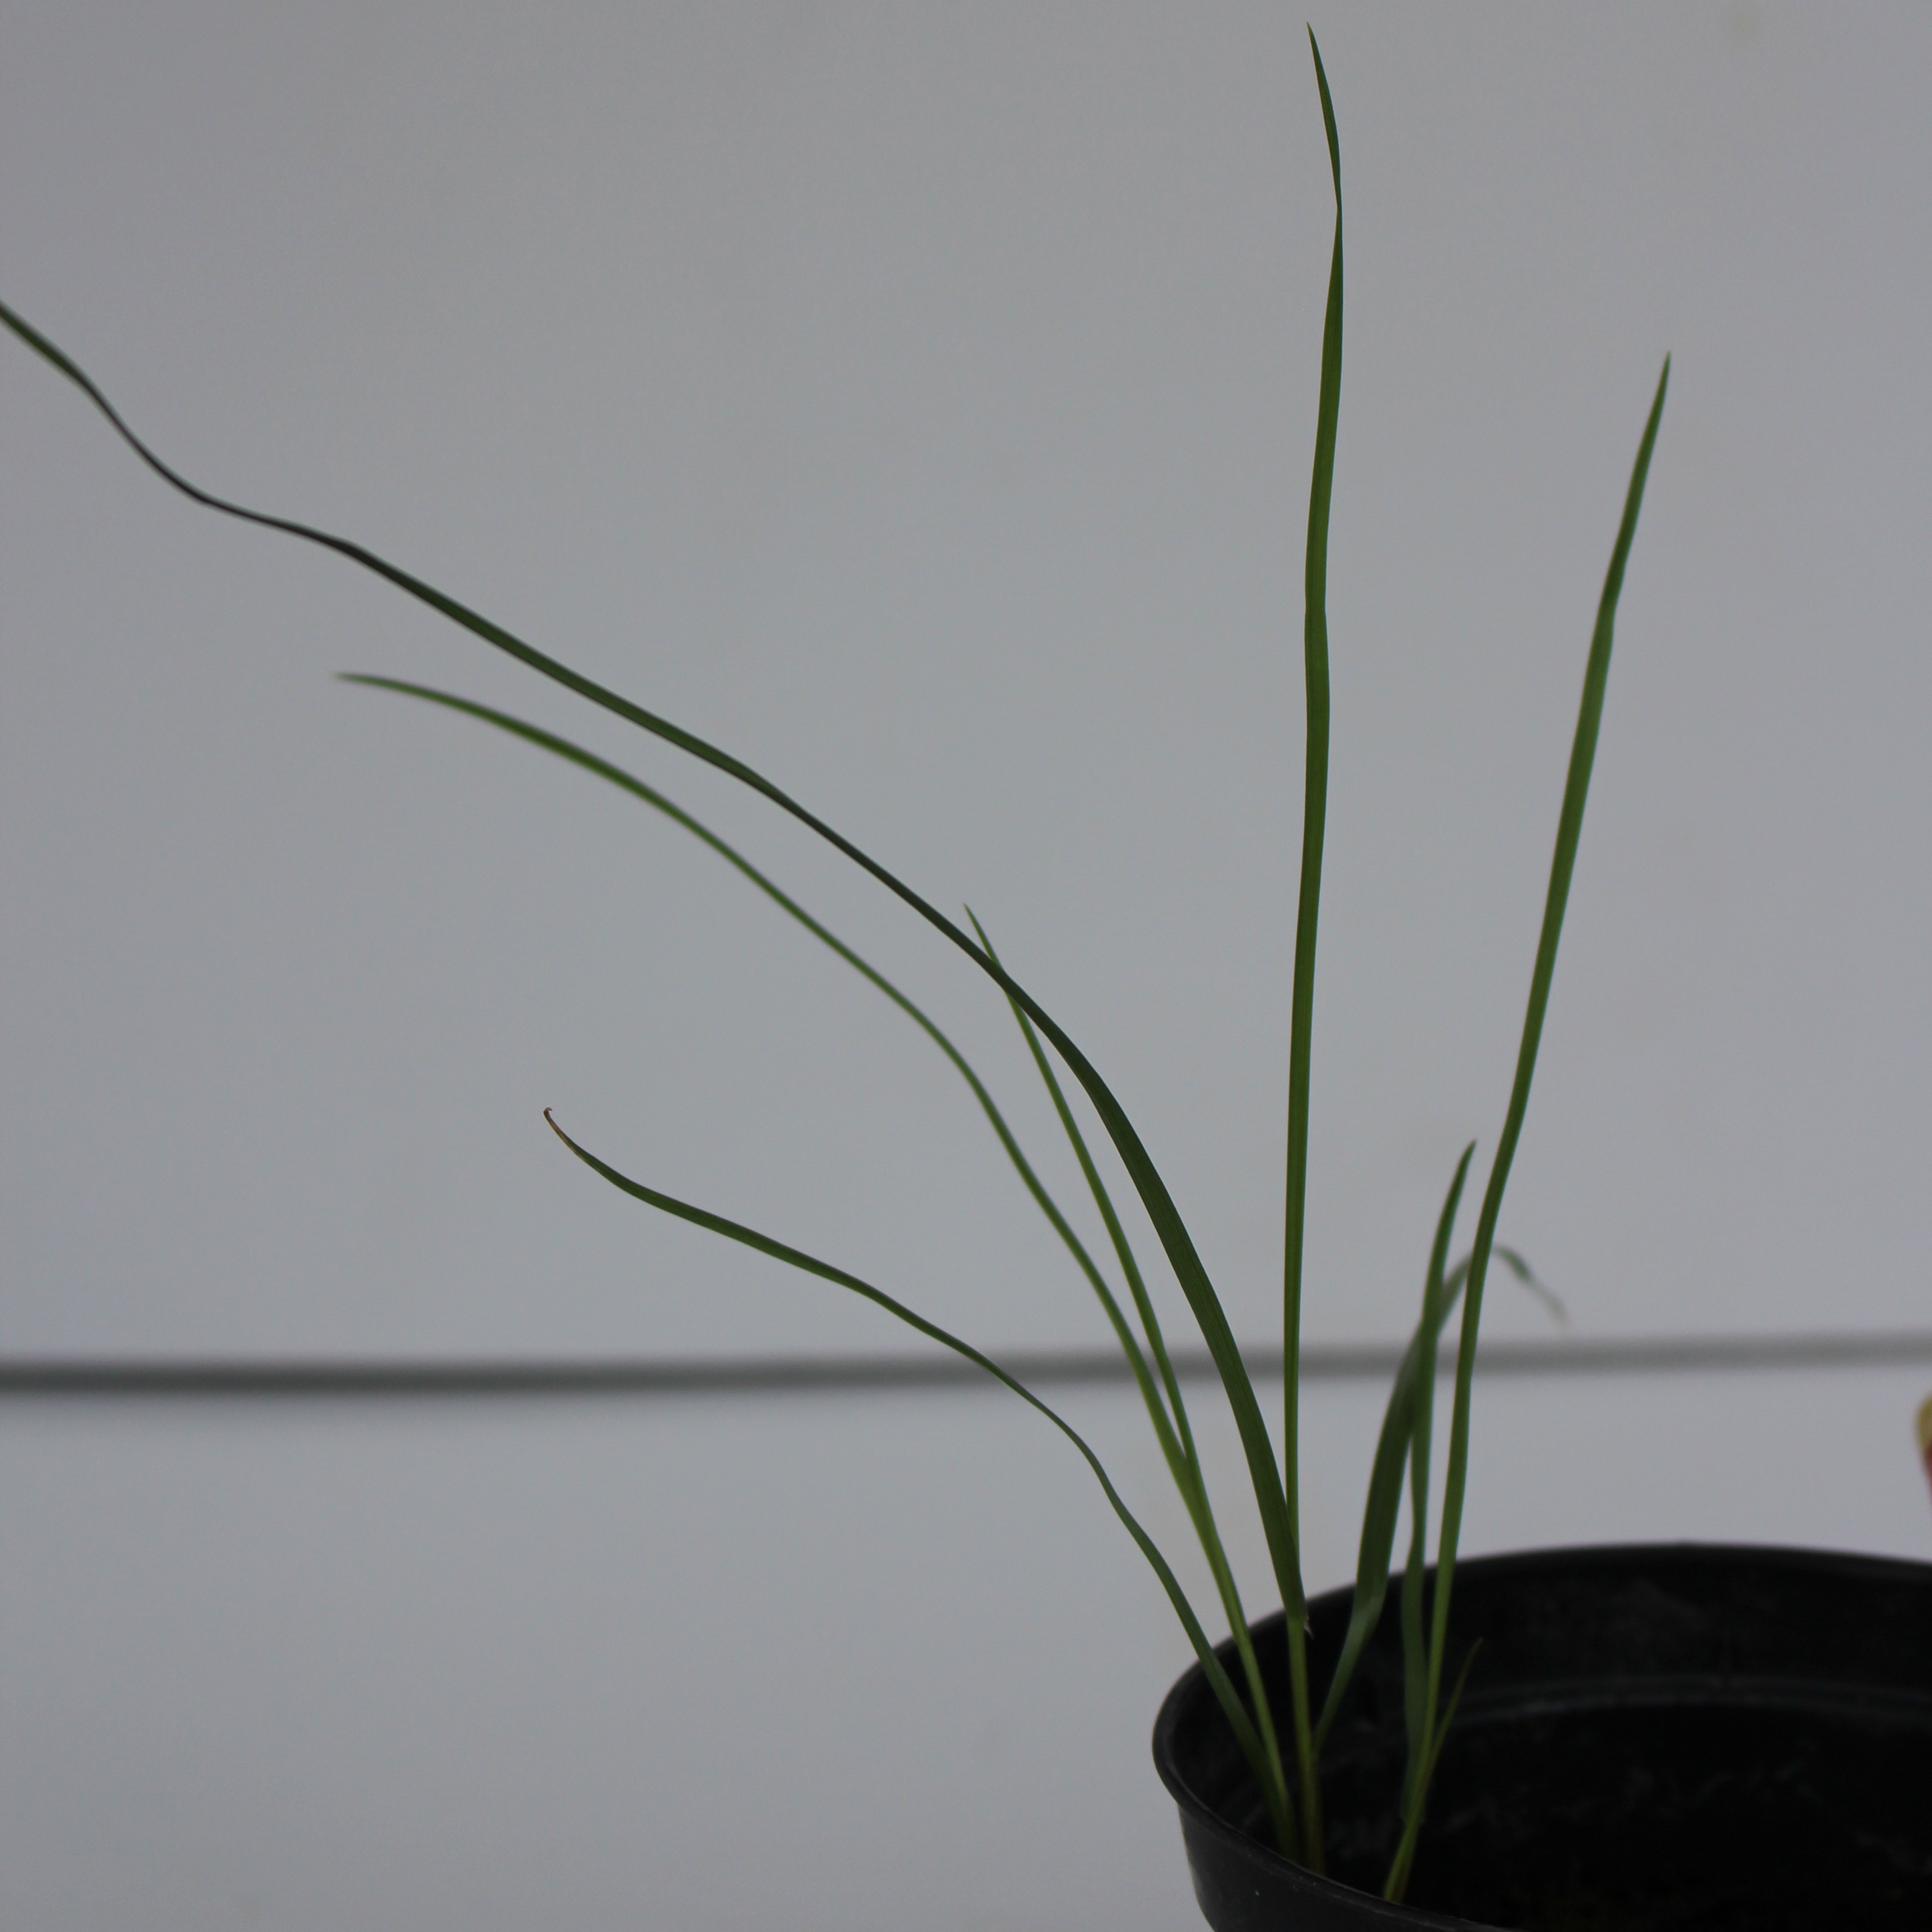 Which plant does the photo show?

Lolium multiflorum
